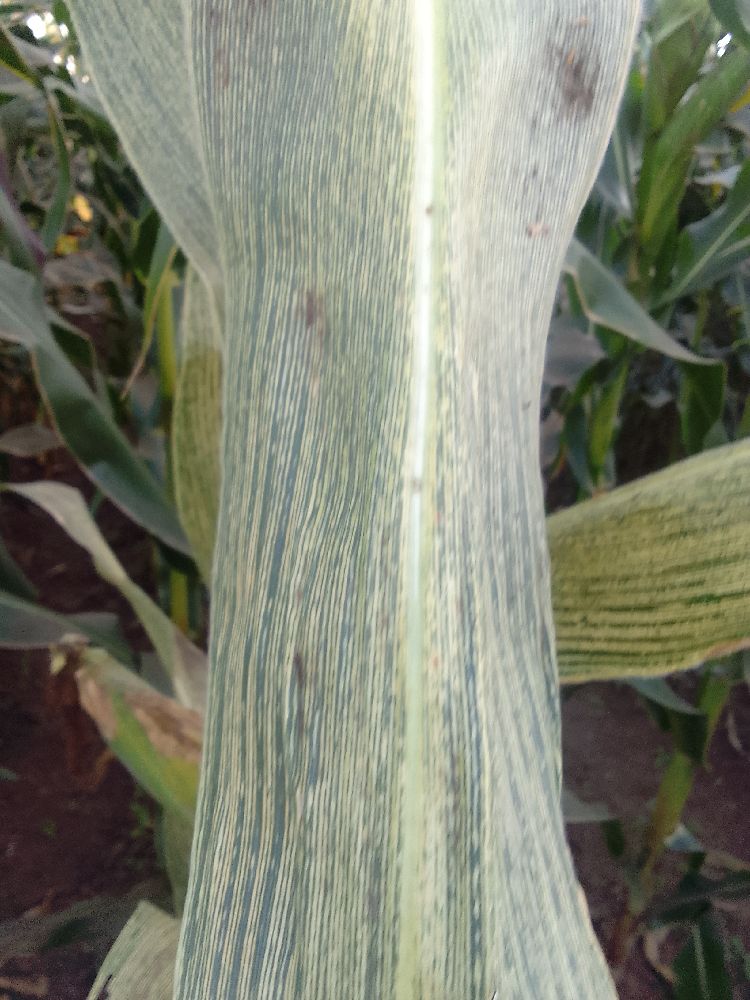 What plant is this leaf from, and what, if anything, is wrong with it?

maize, maize streak virus
